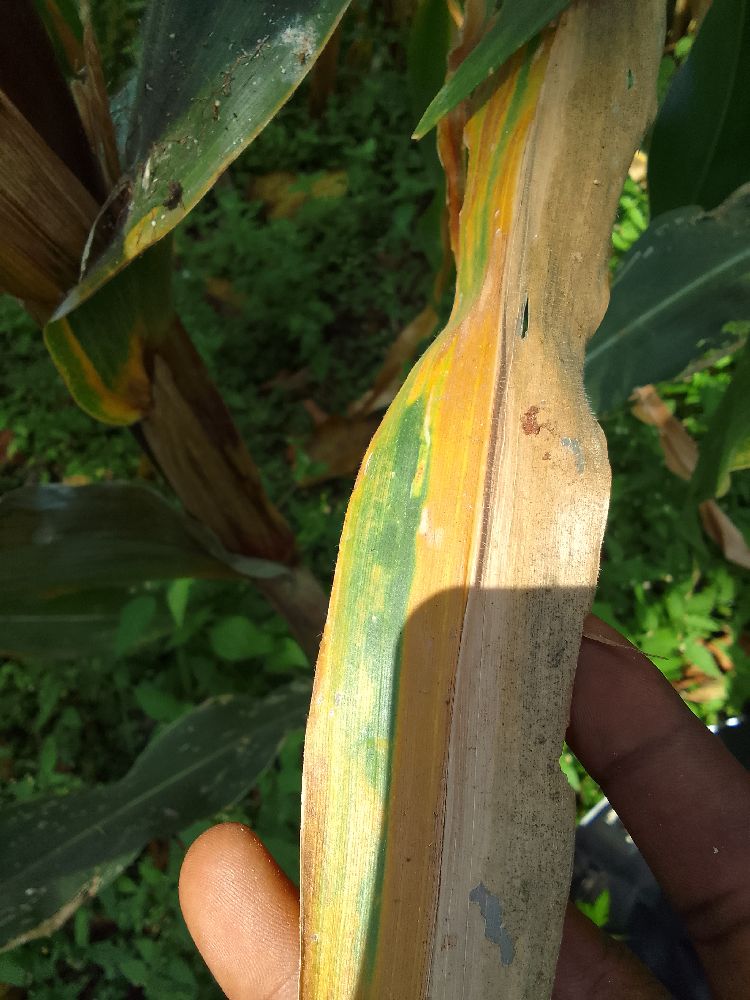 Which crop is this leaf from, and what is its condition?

maize, maize lethal necrosis
